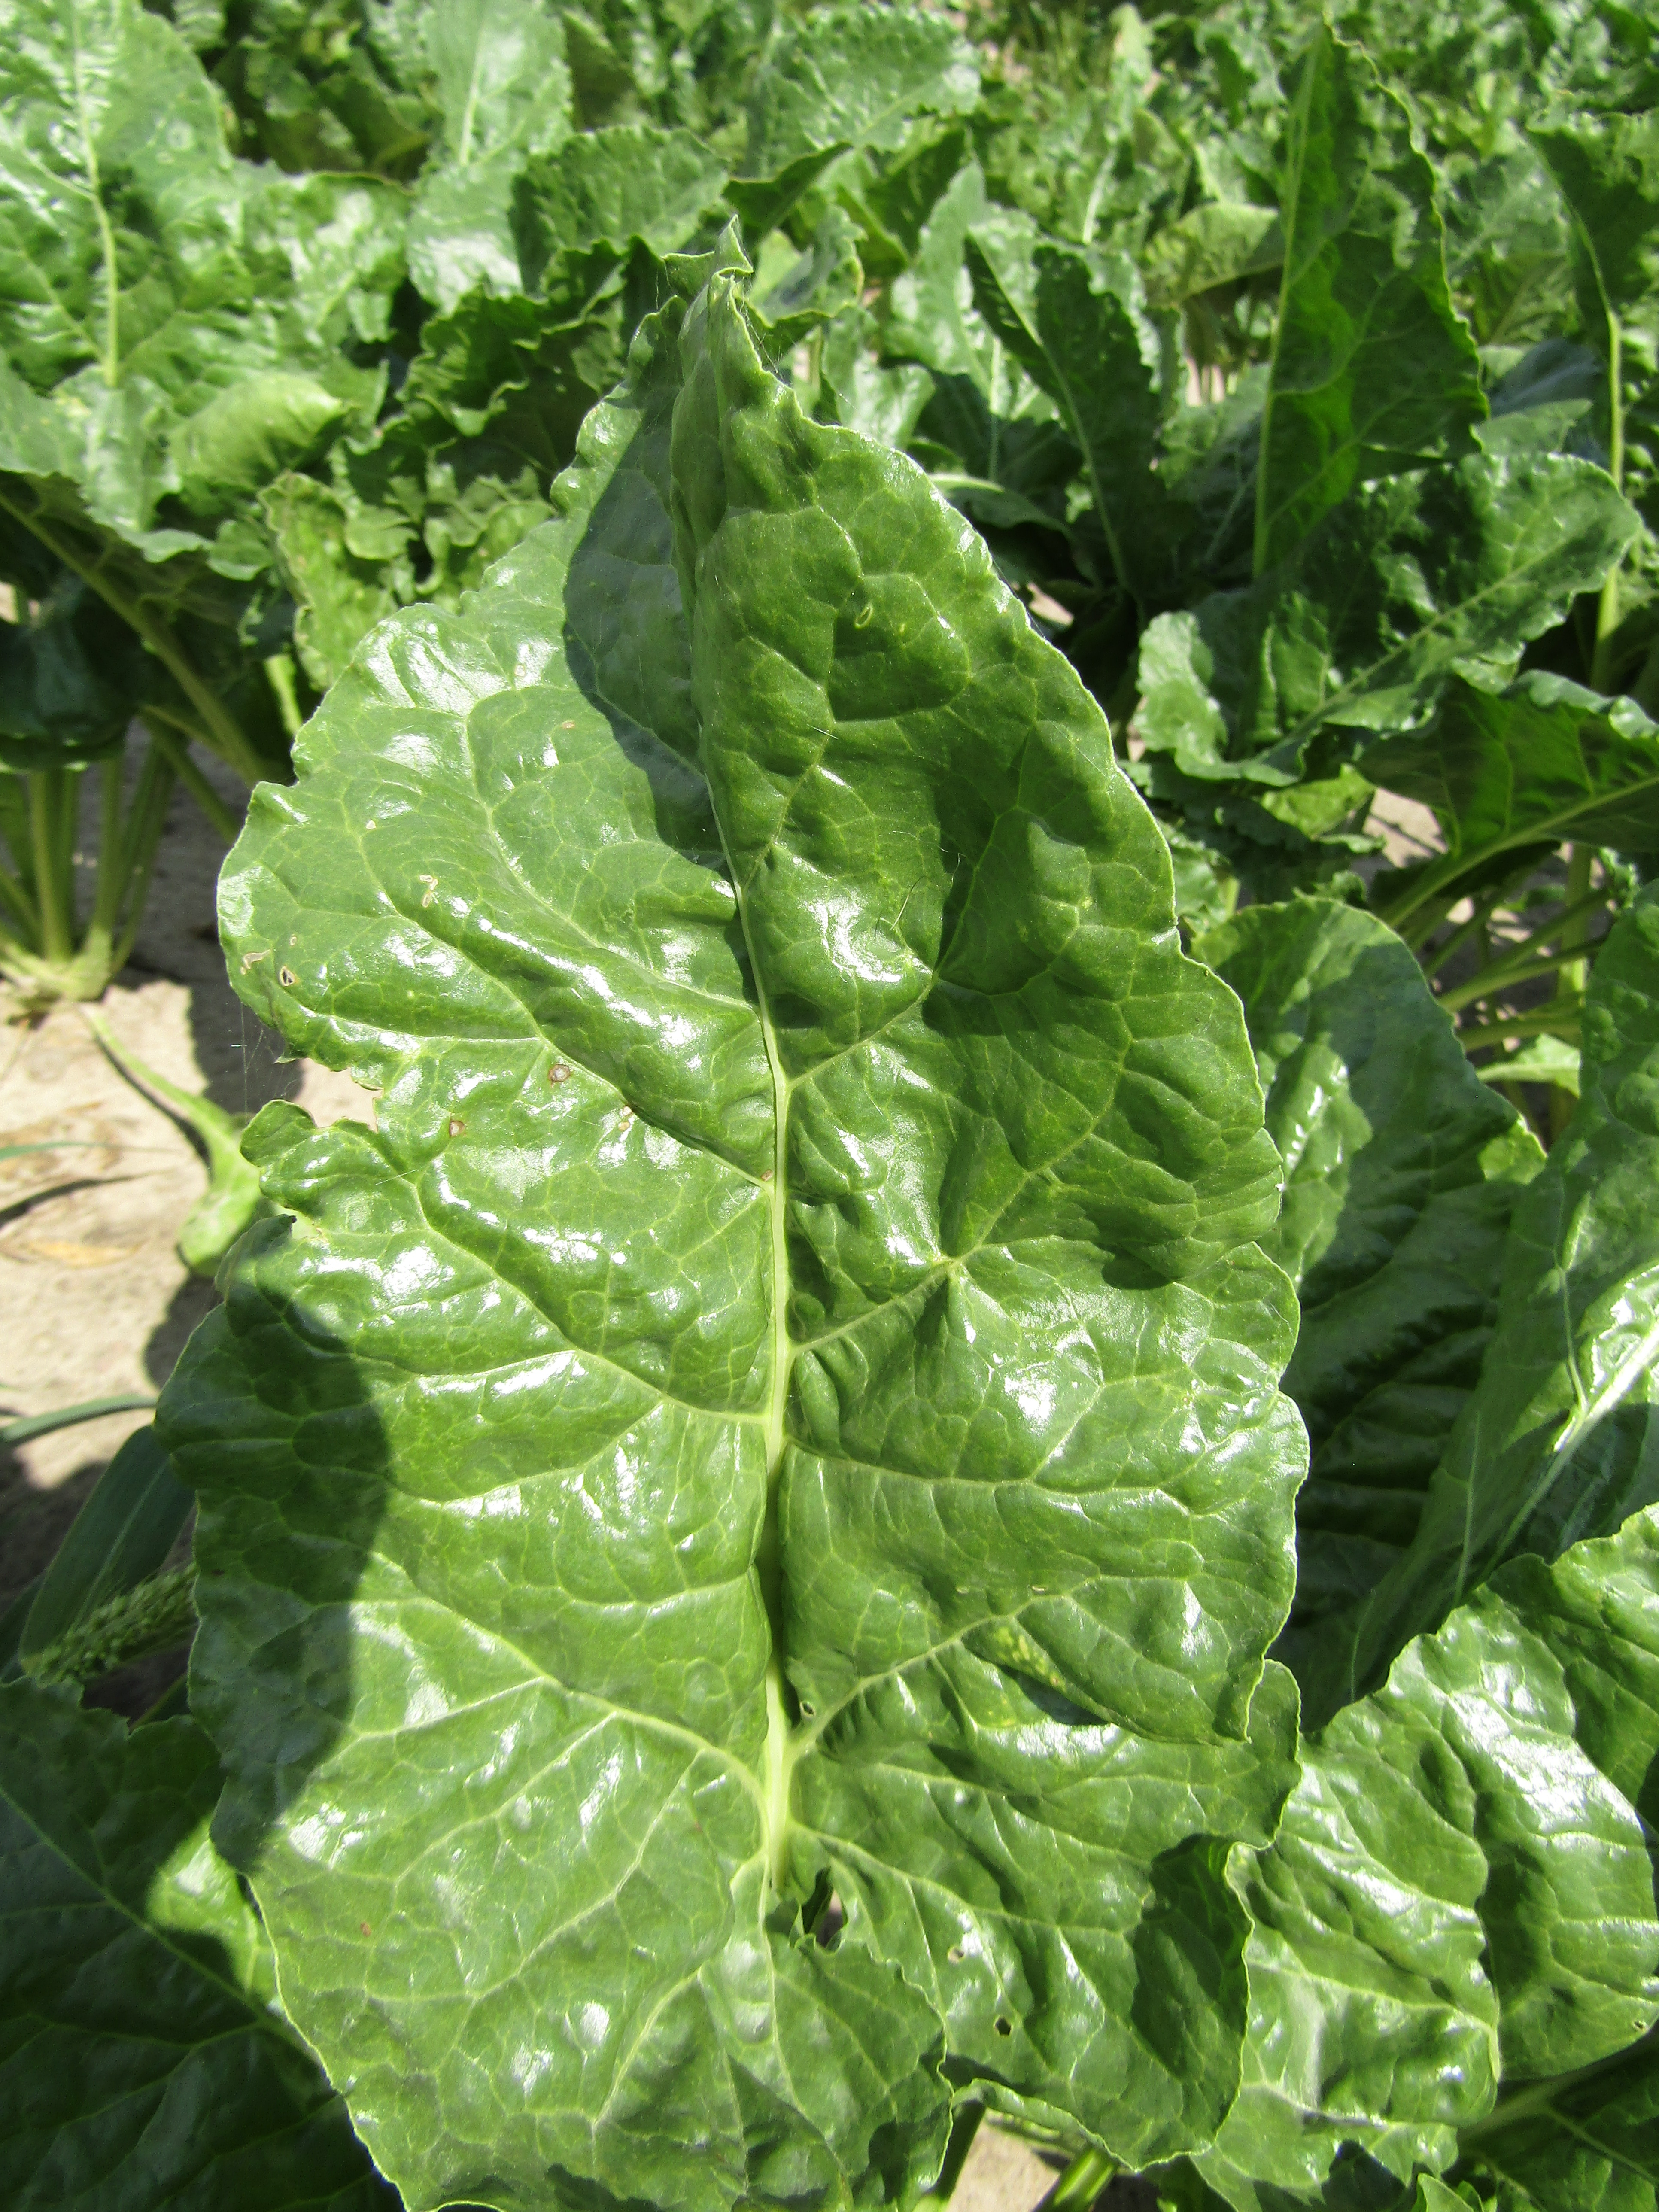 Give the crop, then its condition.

beet, cercospora
